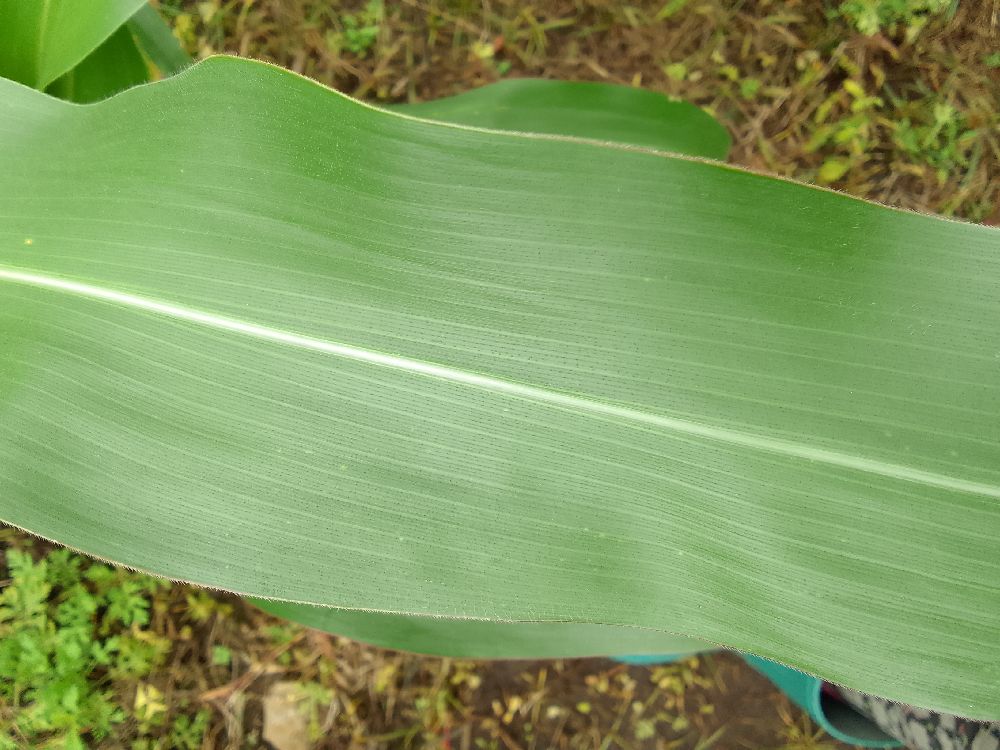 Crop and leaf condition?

maize, healthy
